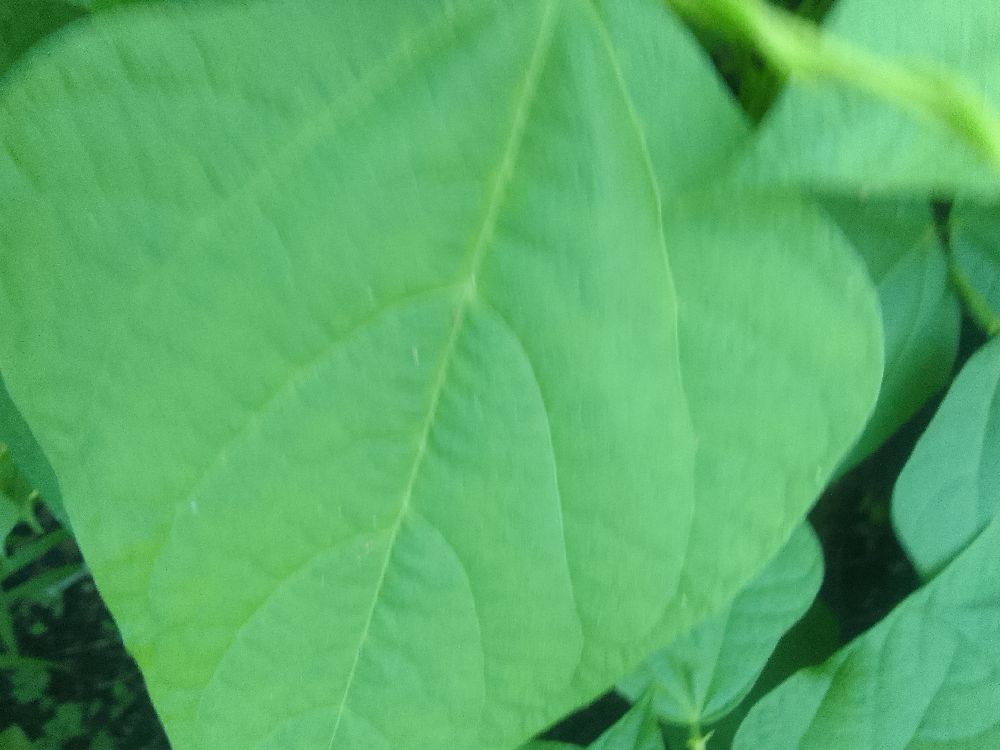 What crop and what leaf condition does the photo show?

common bean, healthy
